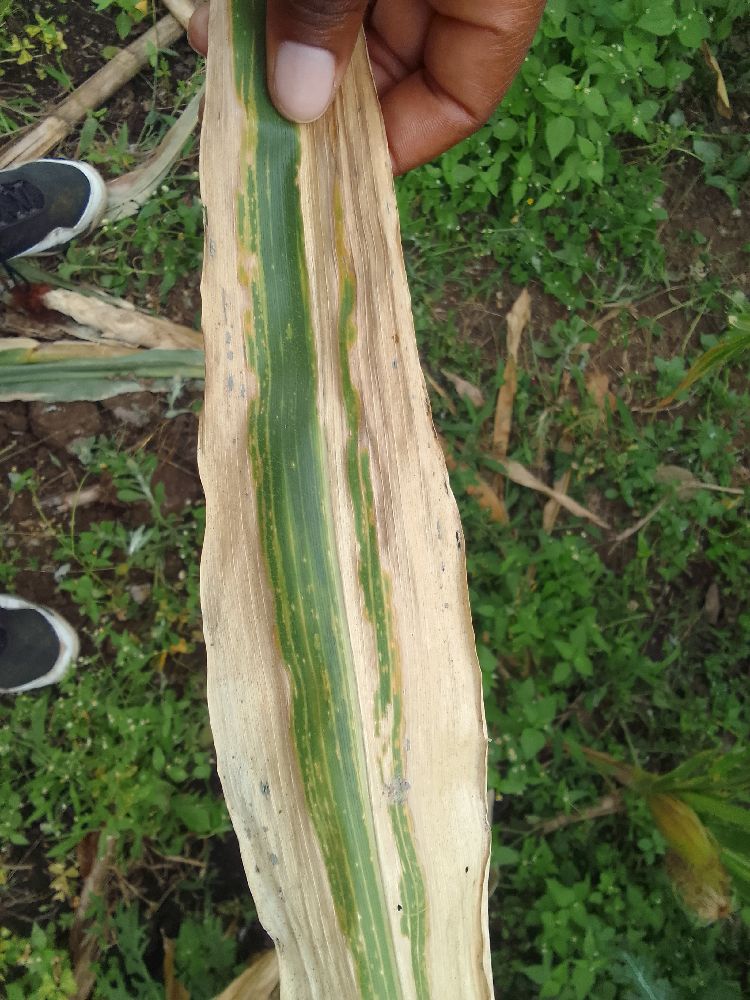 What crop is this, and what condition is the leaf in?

maize, maize lethal necrosis
